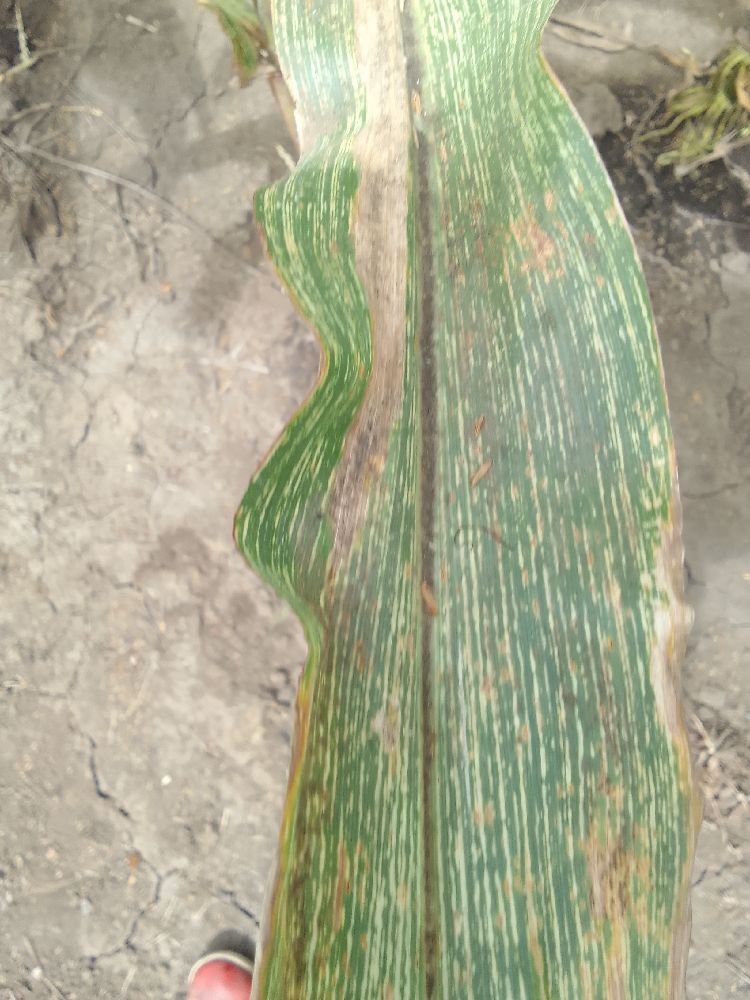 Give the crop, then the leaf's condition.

maize, maize streak virus
